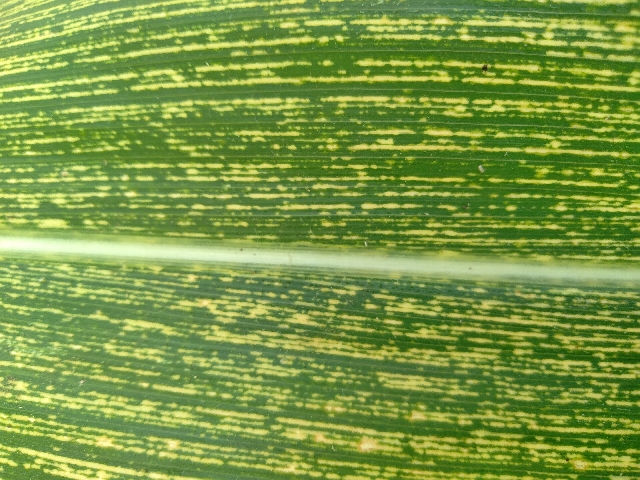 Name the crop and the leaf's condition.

maize, maize streak virus
